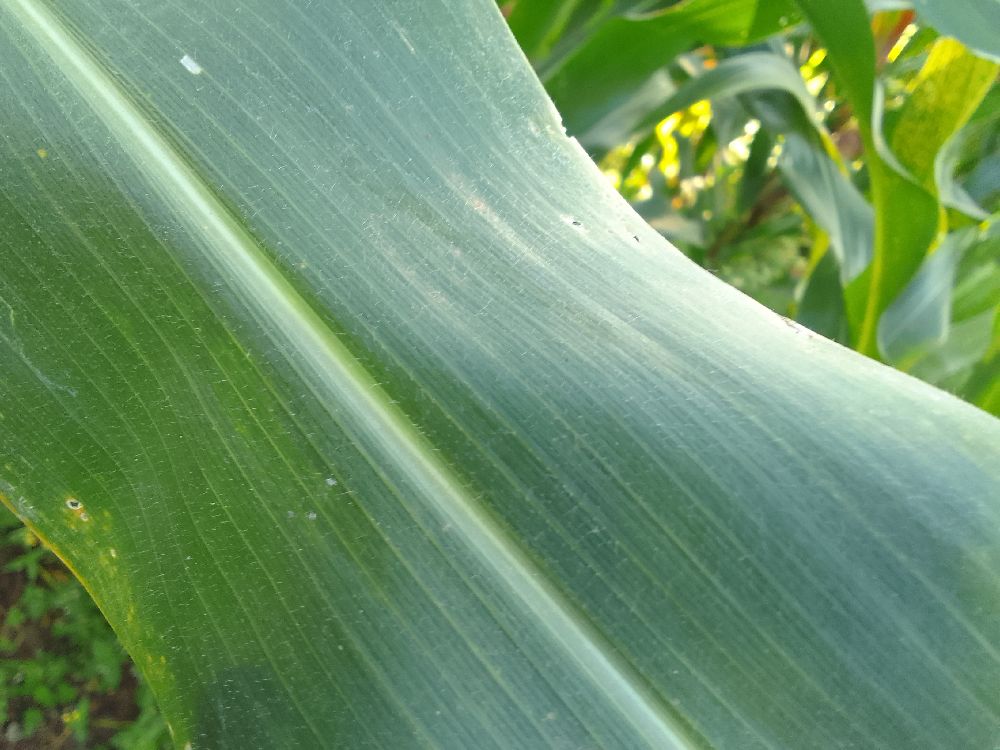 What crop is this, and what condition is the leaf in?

maize, healthy
